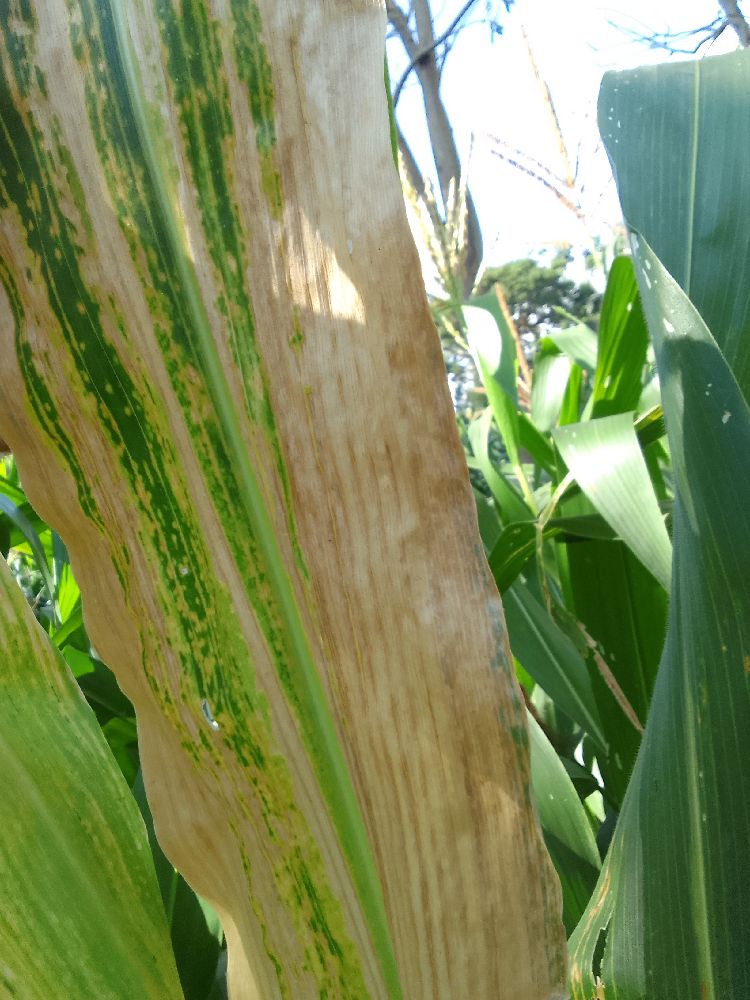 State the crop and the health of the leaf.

maize, maize lethal necrosis
